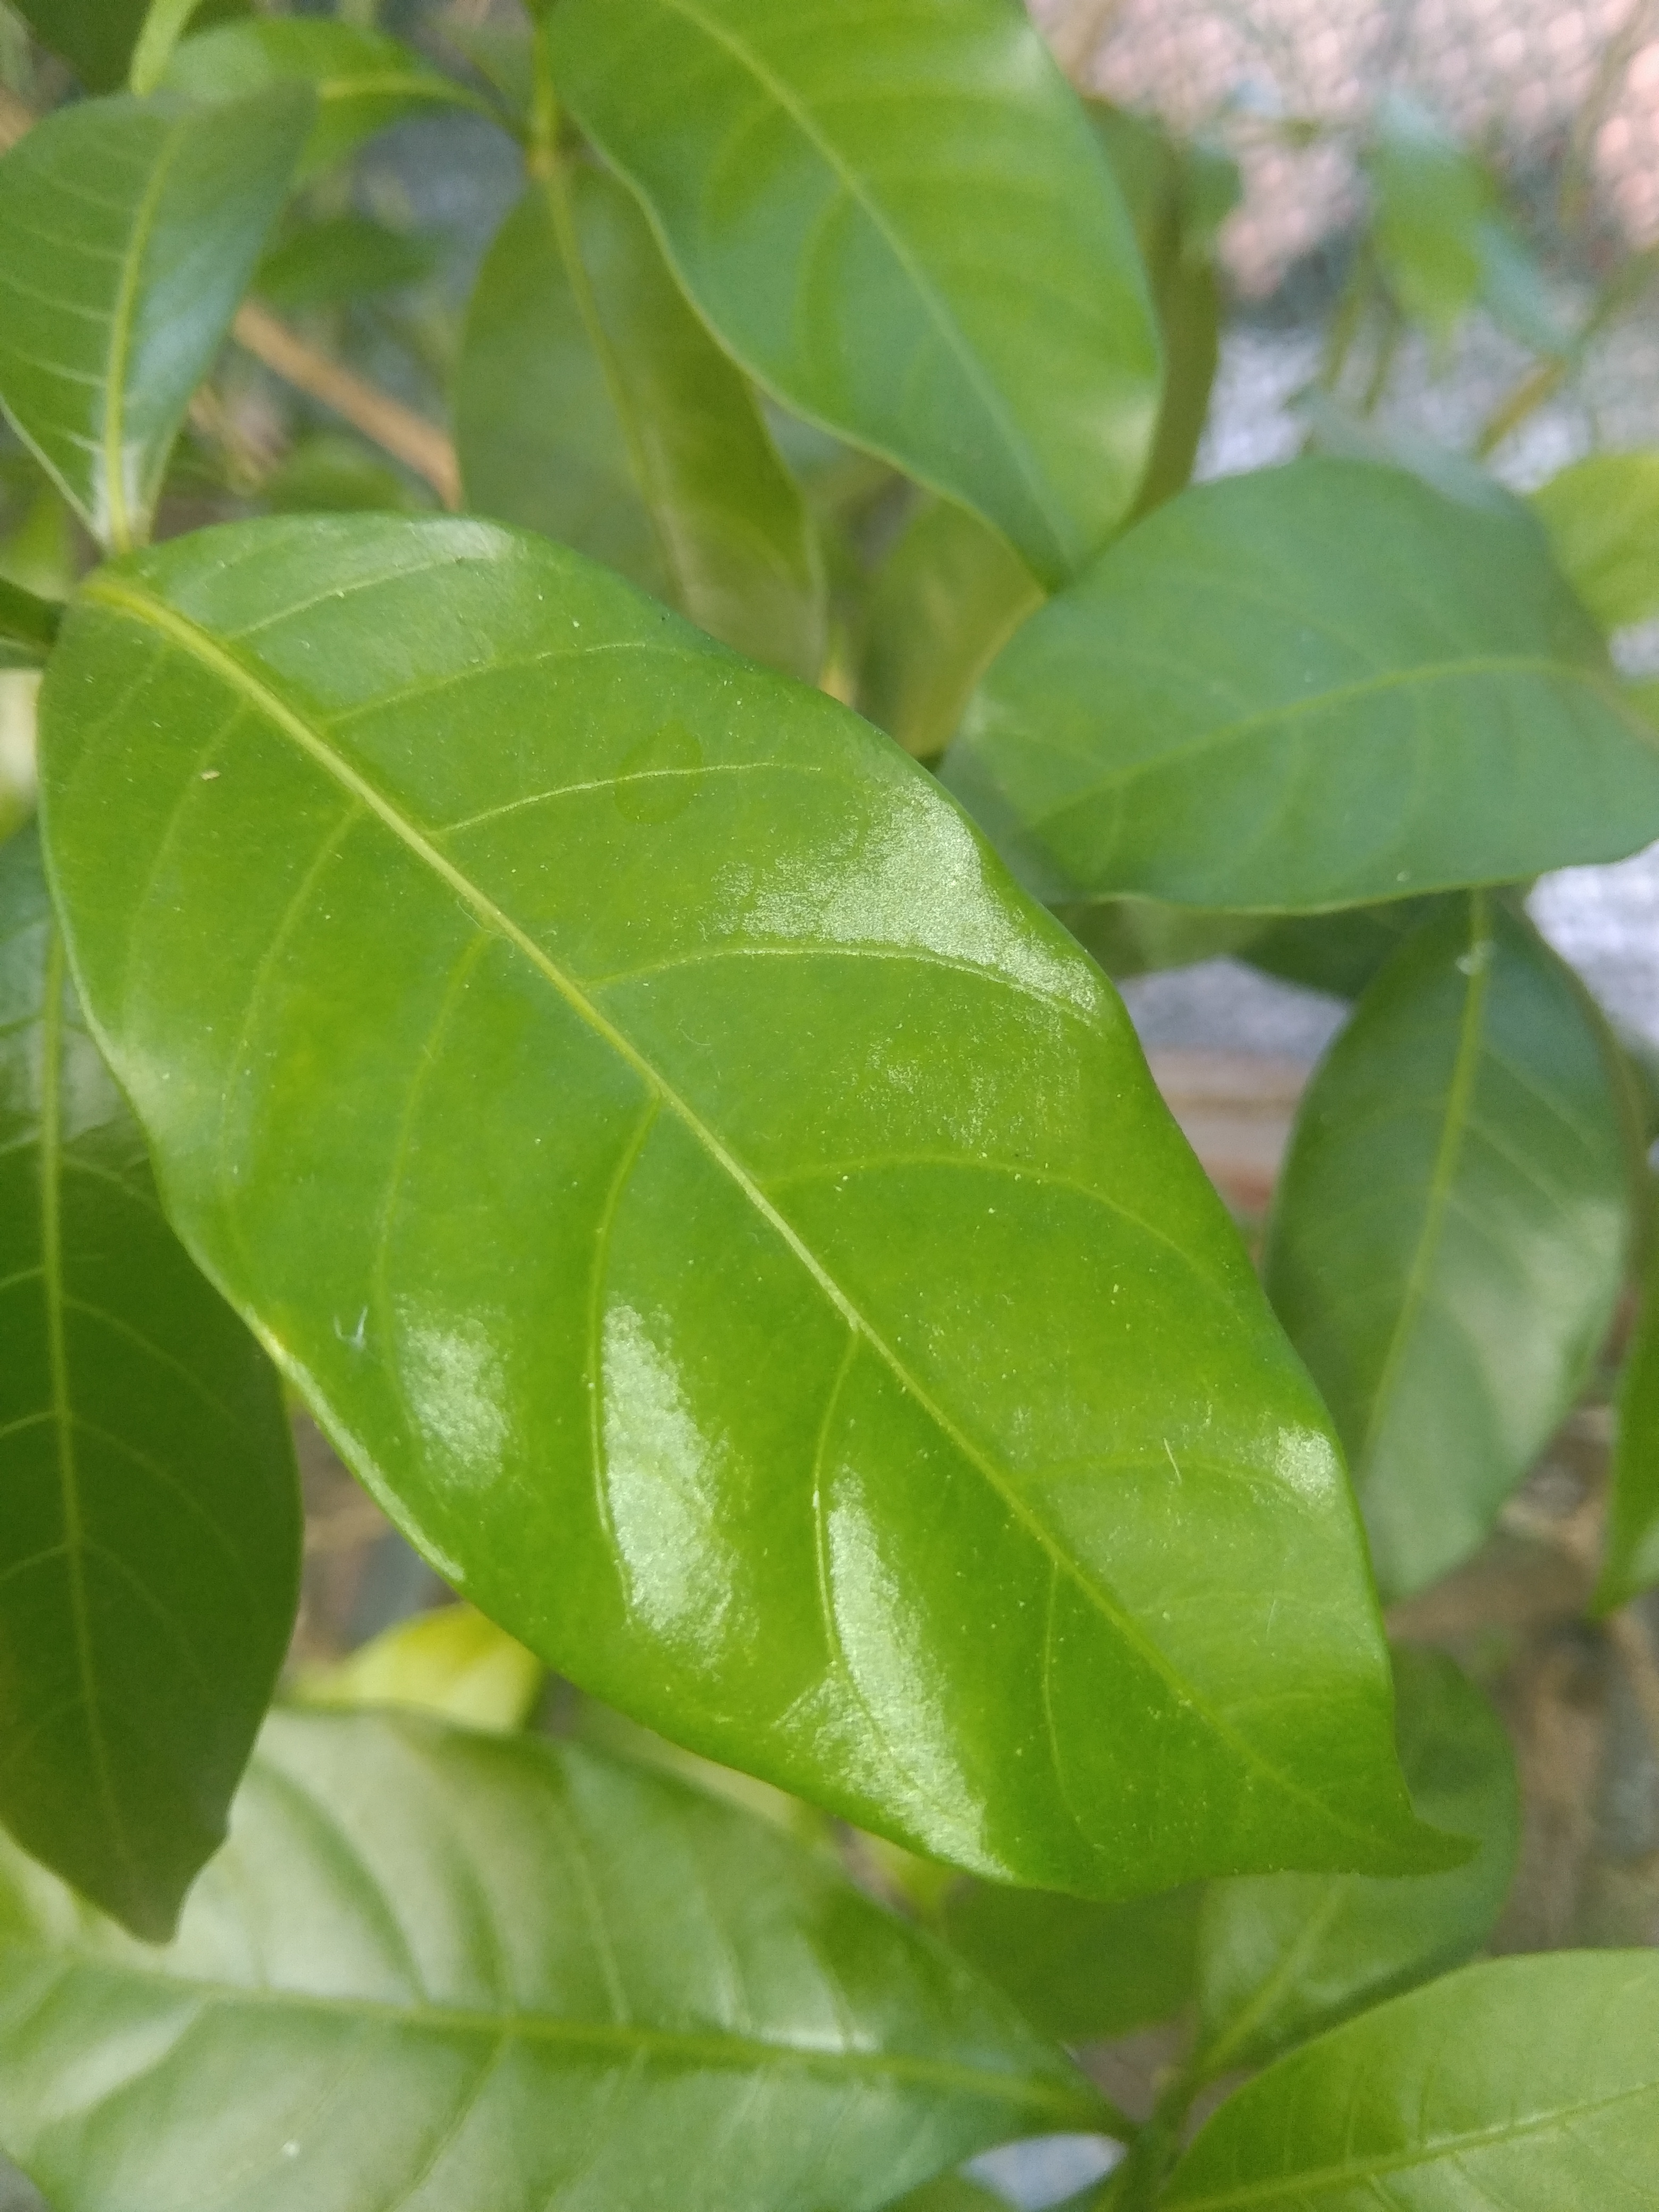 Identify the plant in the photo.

togor
